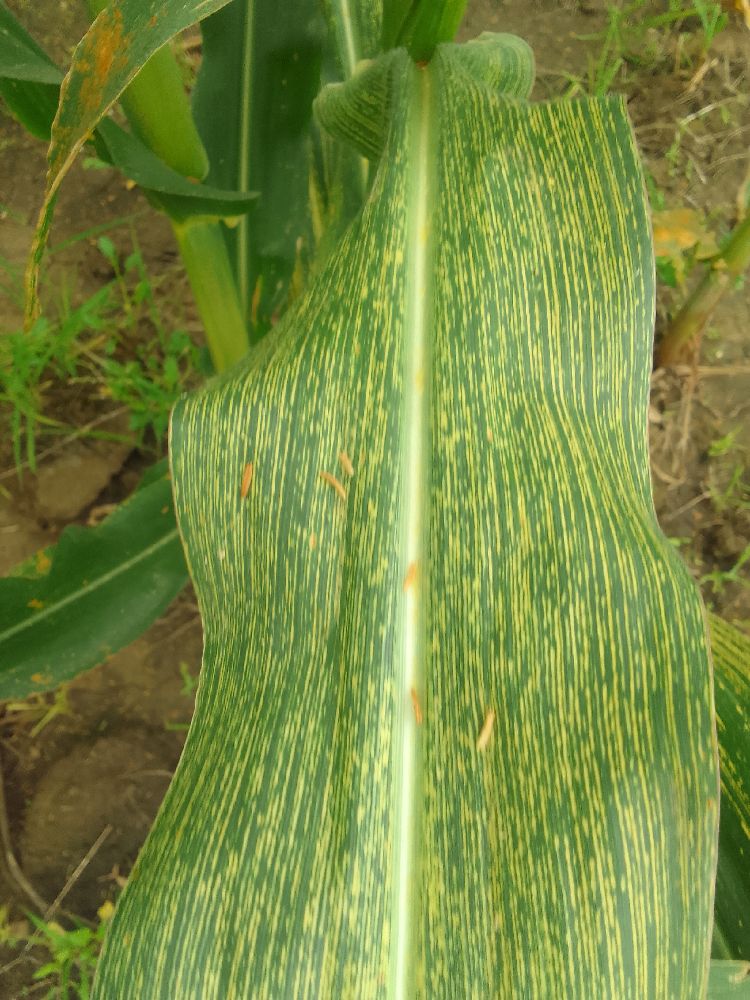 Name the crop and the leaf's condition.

maize, maize streak virus
